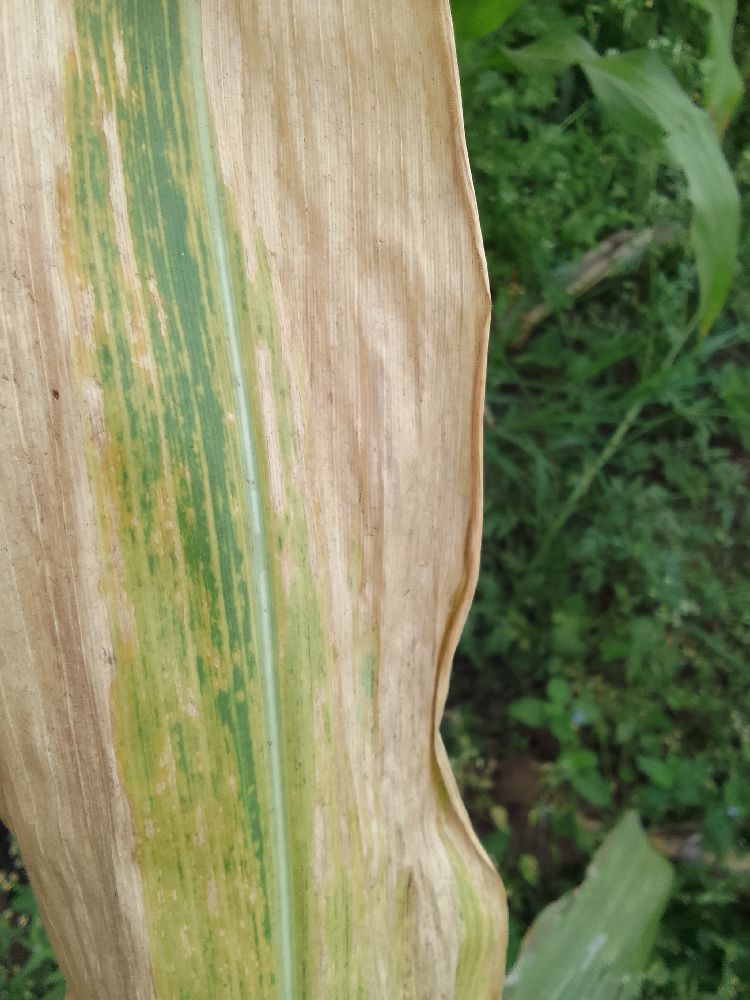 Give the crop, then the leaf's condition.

maize, maize lethal necrosis
